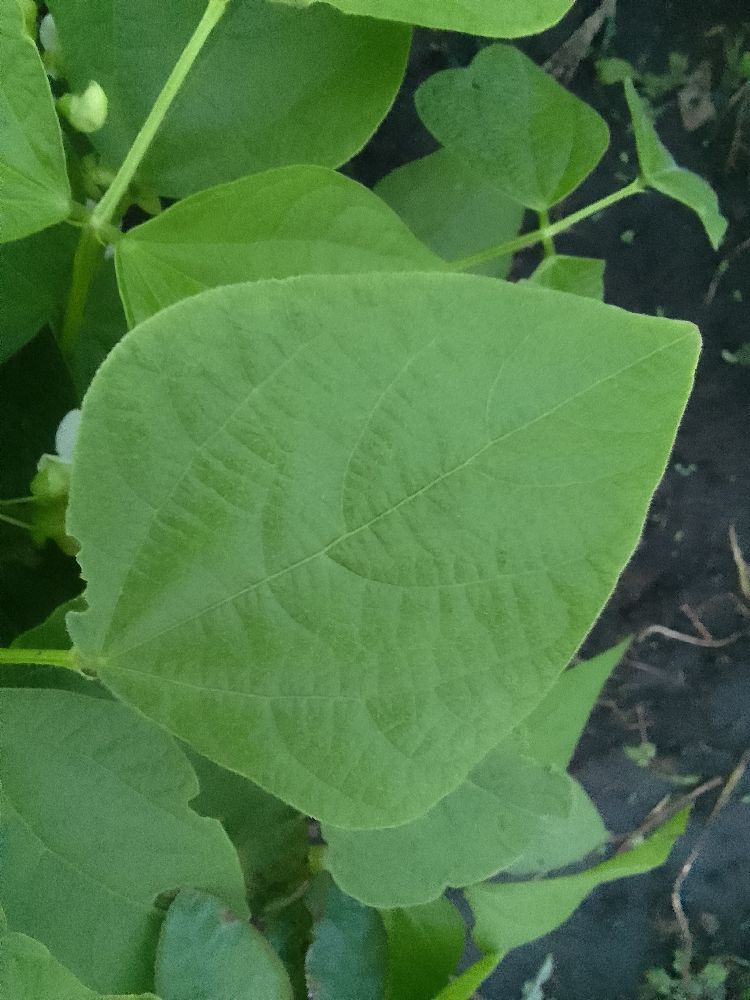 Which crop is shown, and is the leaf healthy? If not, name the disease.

common bean, healthy
